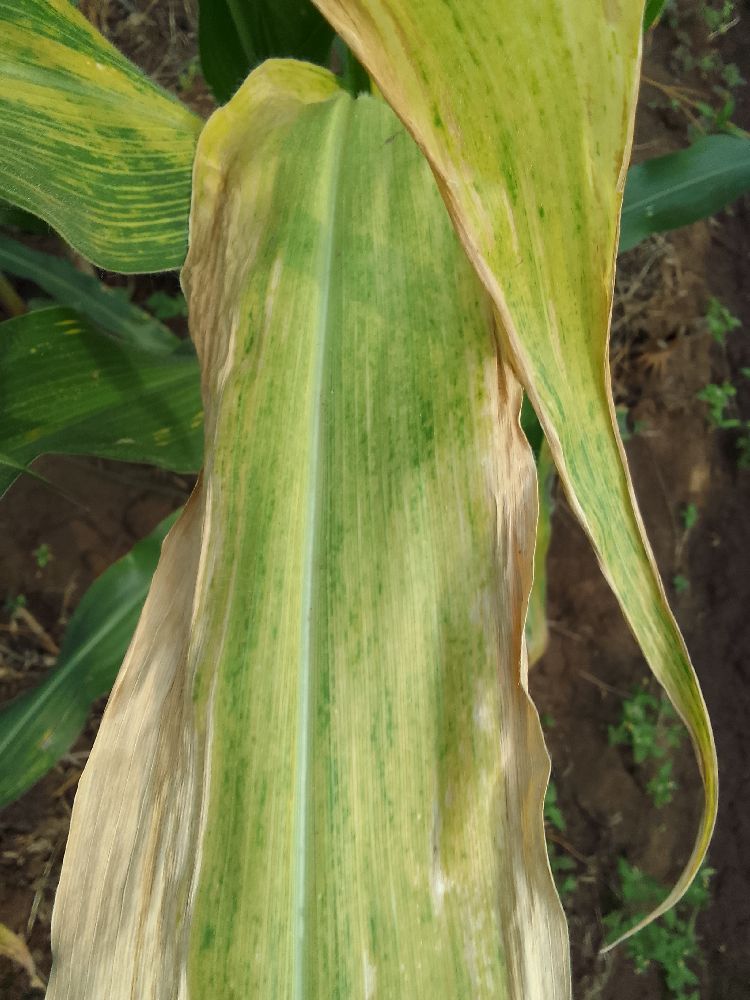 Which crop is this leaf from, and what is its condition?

maize, maize lethal necrosis
